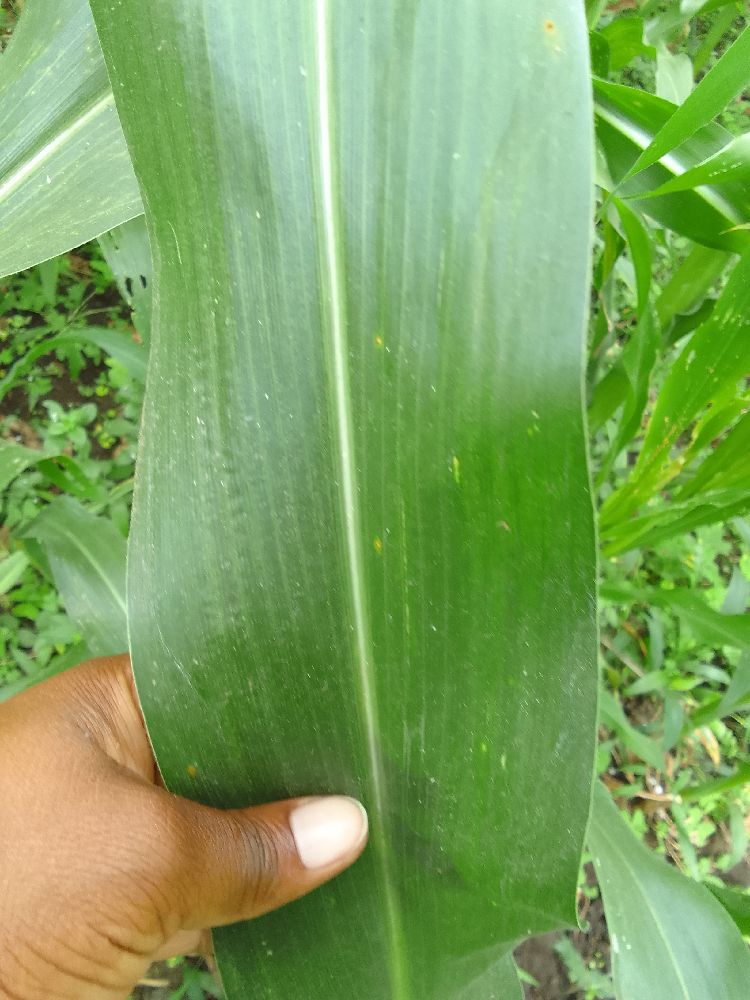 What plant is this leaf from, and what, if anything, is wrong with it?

maize, healthy
